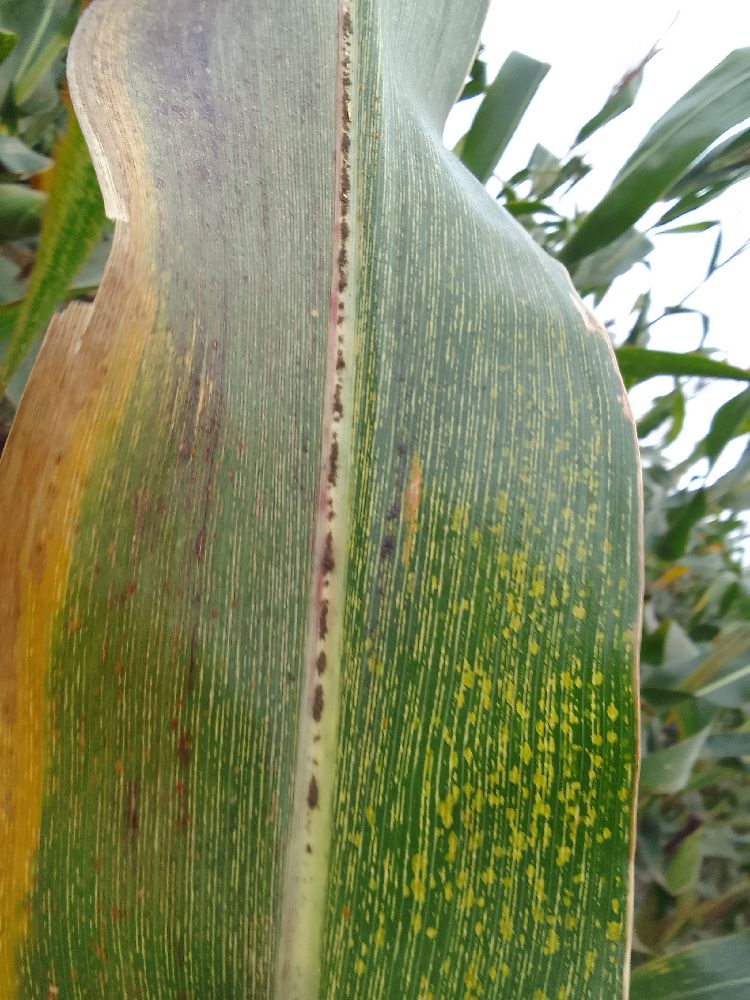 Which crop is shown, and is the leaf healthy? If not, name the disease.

maize, maize streak virus
